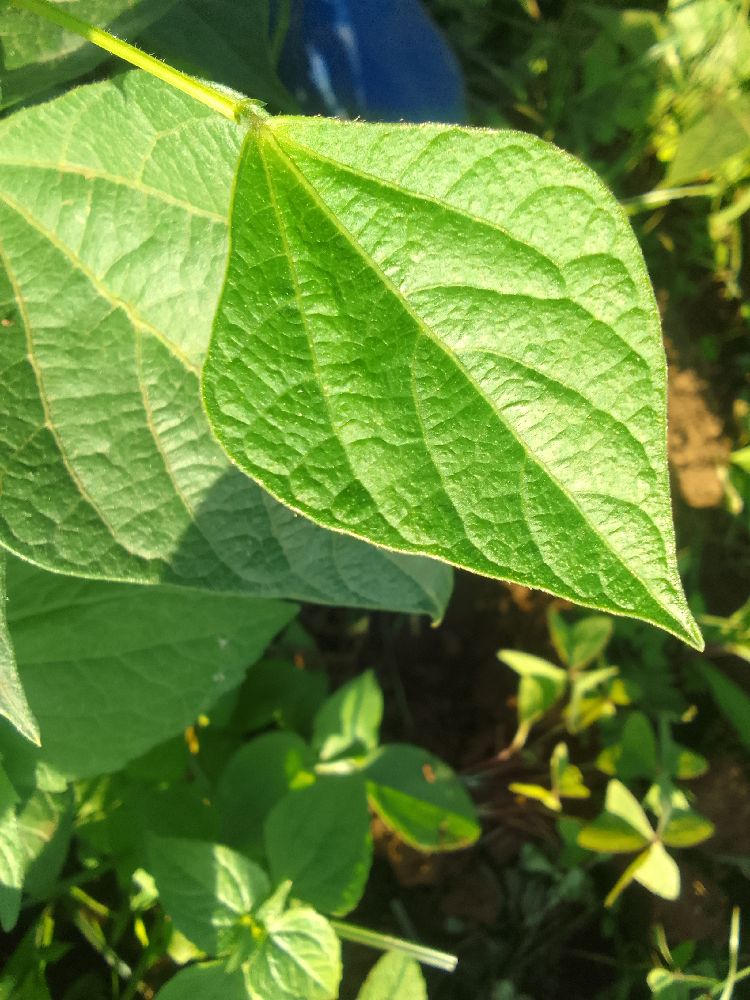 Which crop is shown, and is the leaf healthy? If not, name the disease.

common bean, healthy
